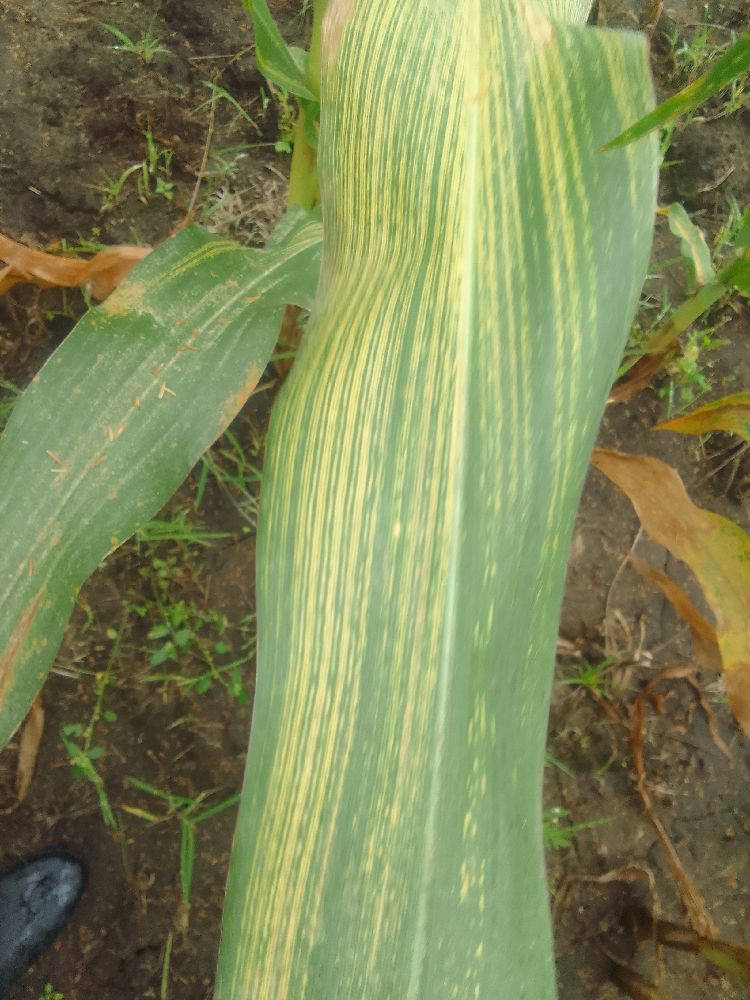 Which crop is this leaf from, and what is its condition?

maize, maize streak virus
